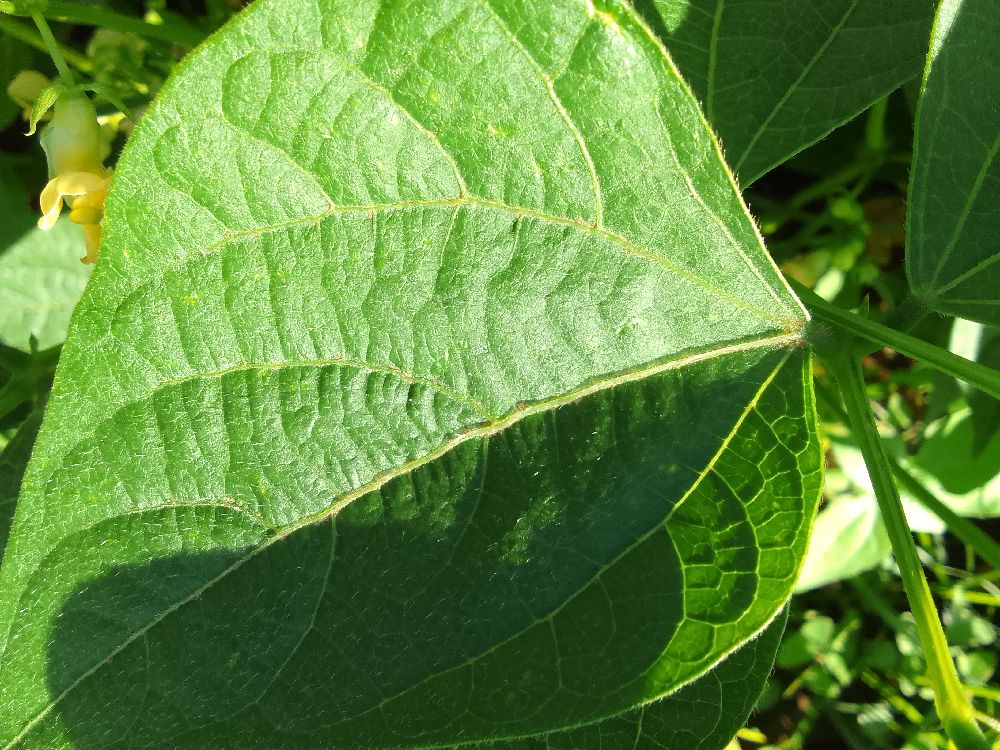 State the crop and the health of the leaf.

common bean, healthy
